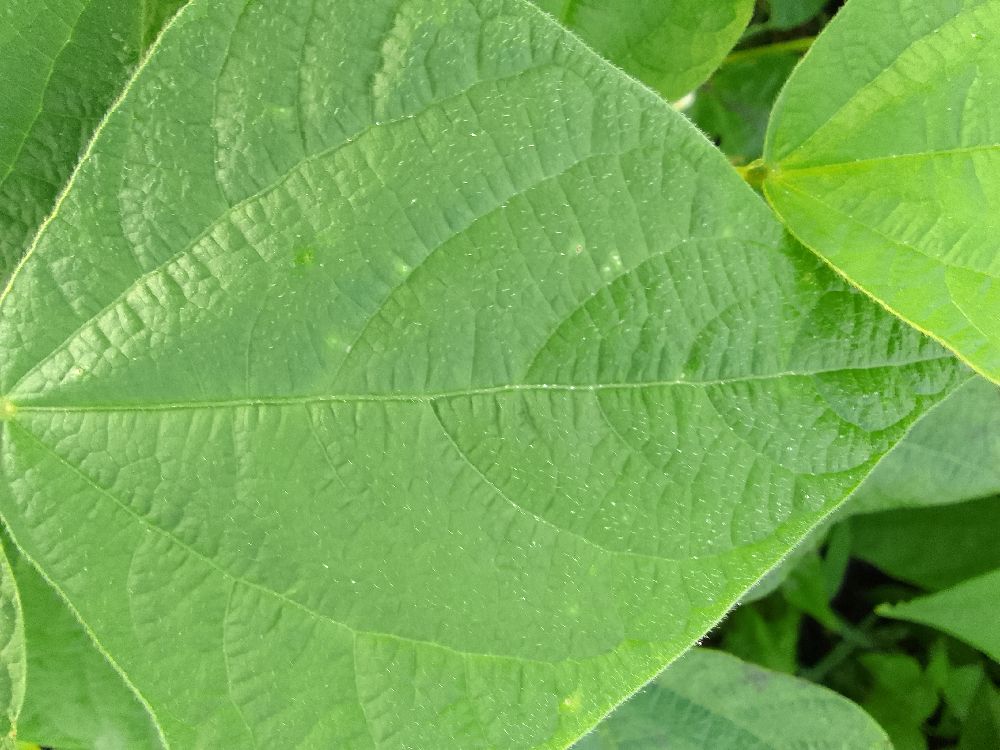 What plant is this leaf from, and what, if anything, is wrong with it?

common bean, healthy
